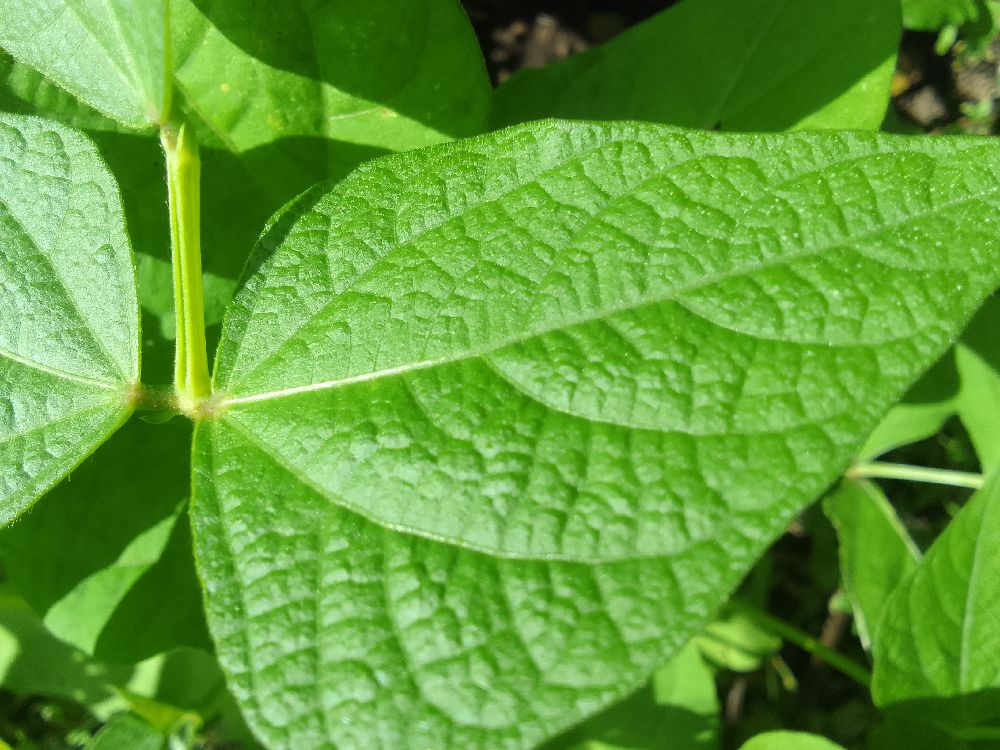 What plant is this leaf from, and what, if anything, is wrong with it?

common bean, healthy
